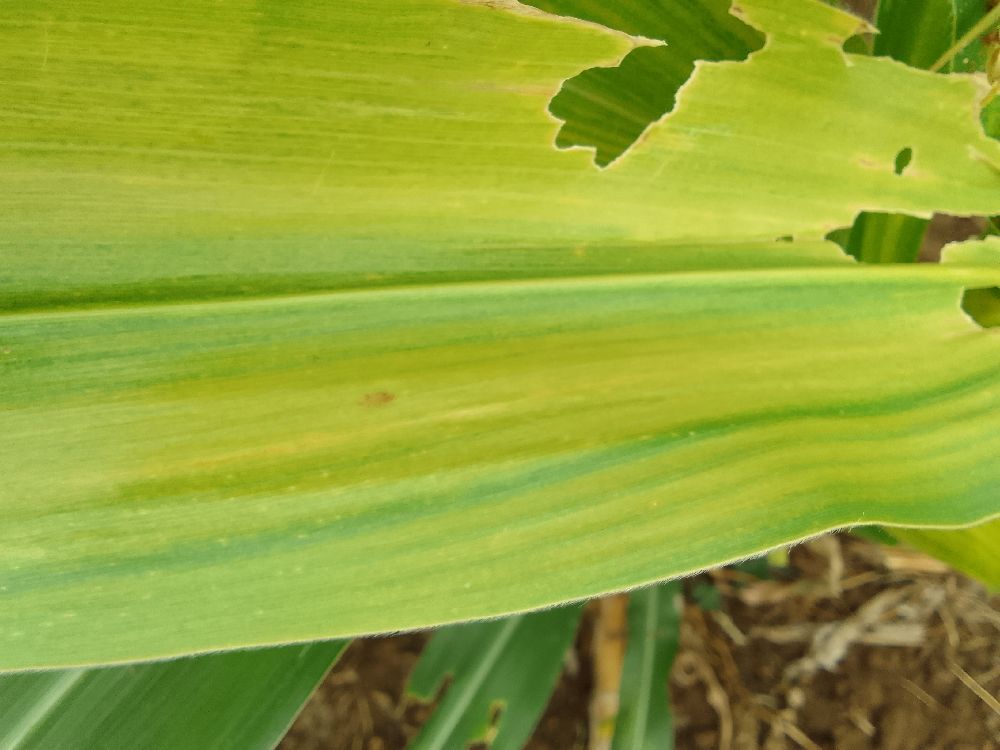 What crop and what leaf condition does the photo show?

maize, maize lethal necrosis
